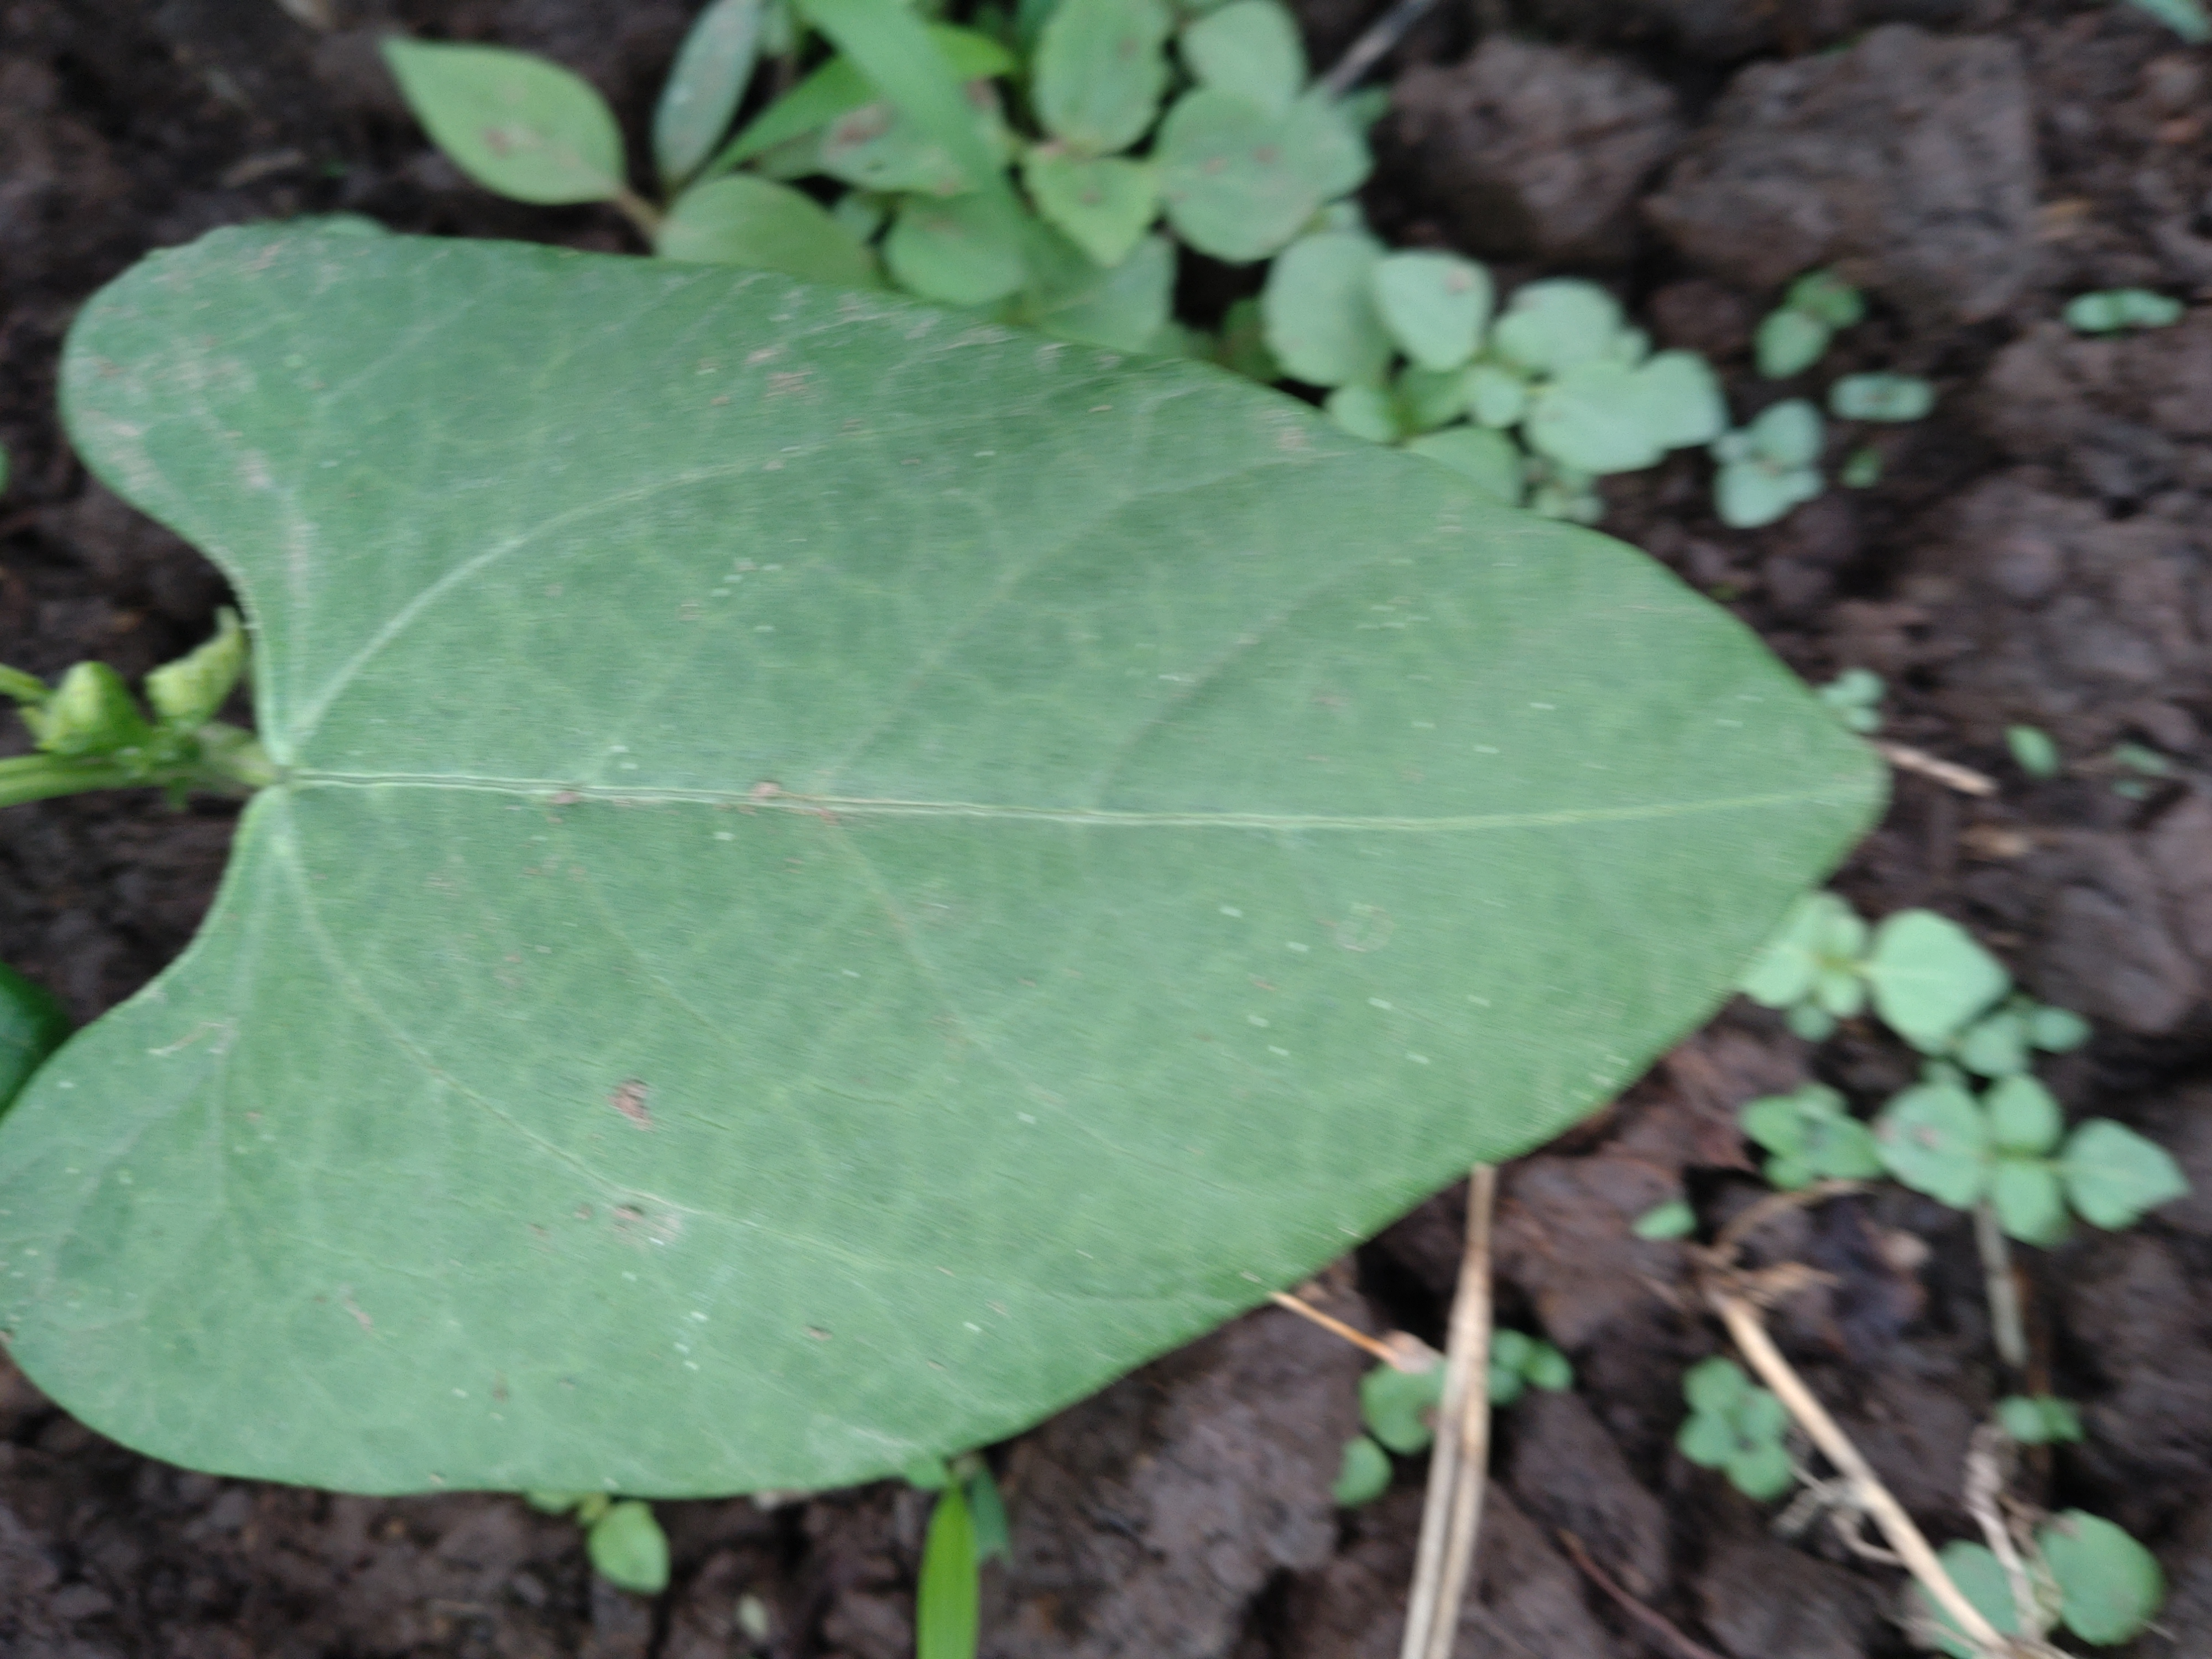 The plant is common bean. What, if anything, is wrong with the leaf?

healthy
